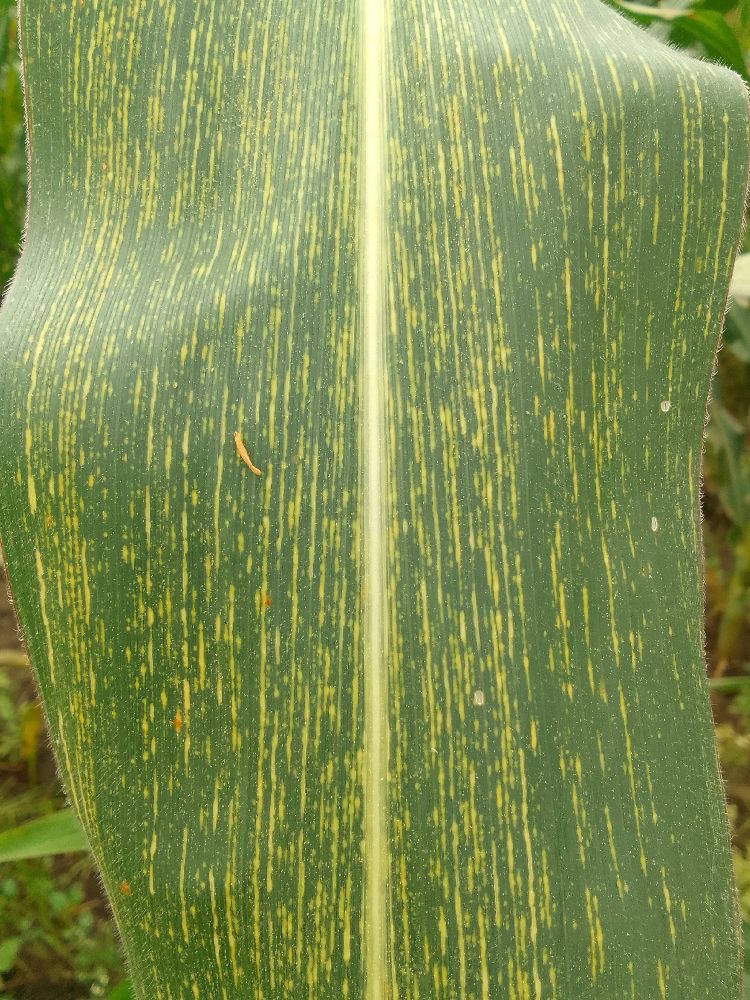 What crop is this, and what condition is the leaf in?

maize, maize streak virus
